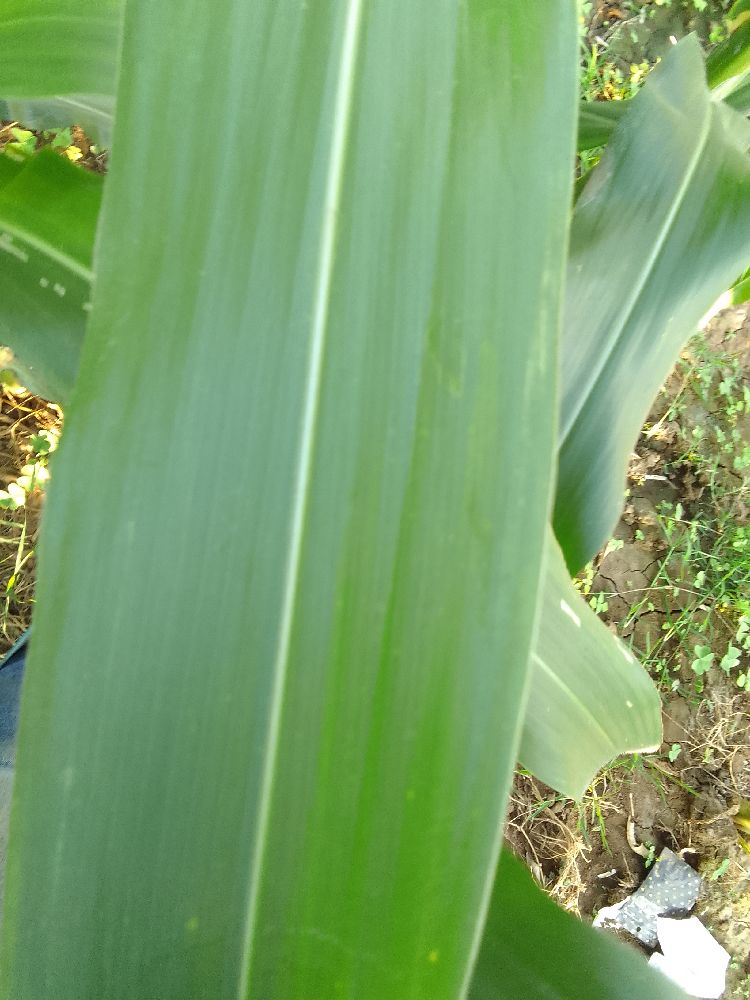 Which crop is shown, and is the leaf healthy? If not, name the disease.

maize, healthy
